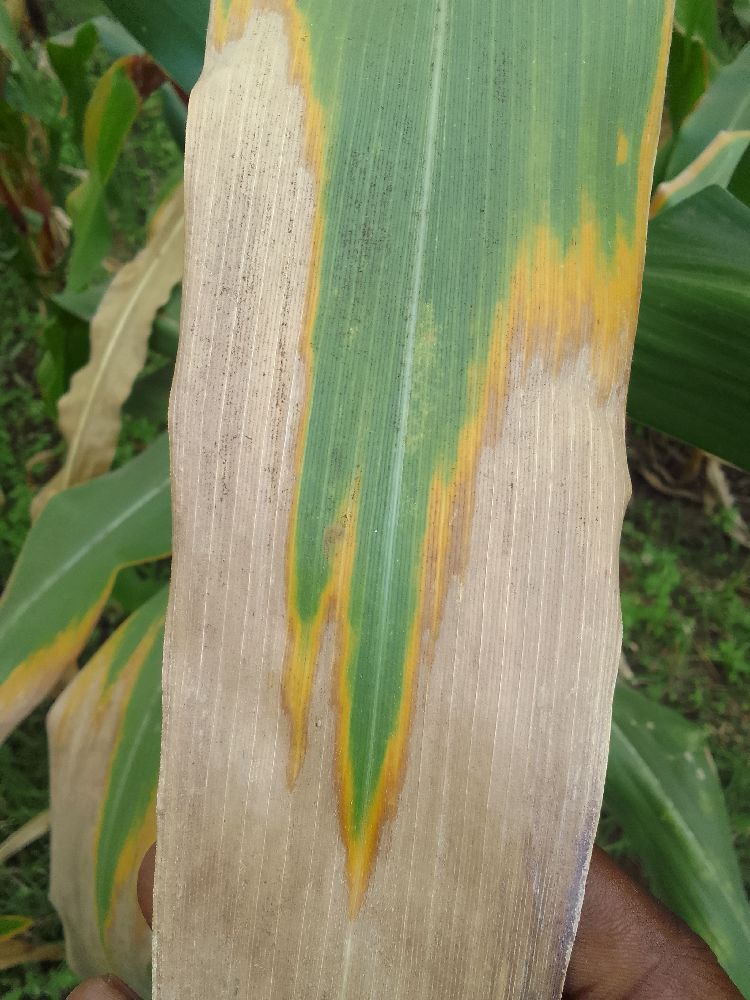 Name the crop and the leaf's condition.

maize, maize lethal necrosis
